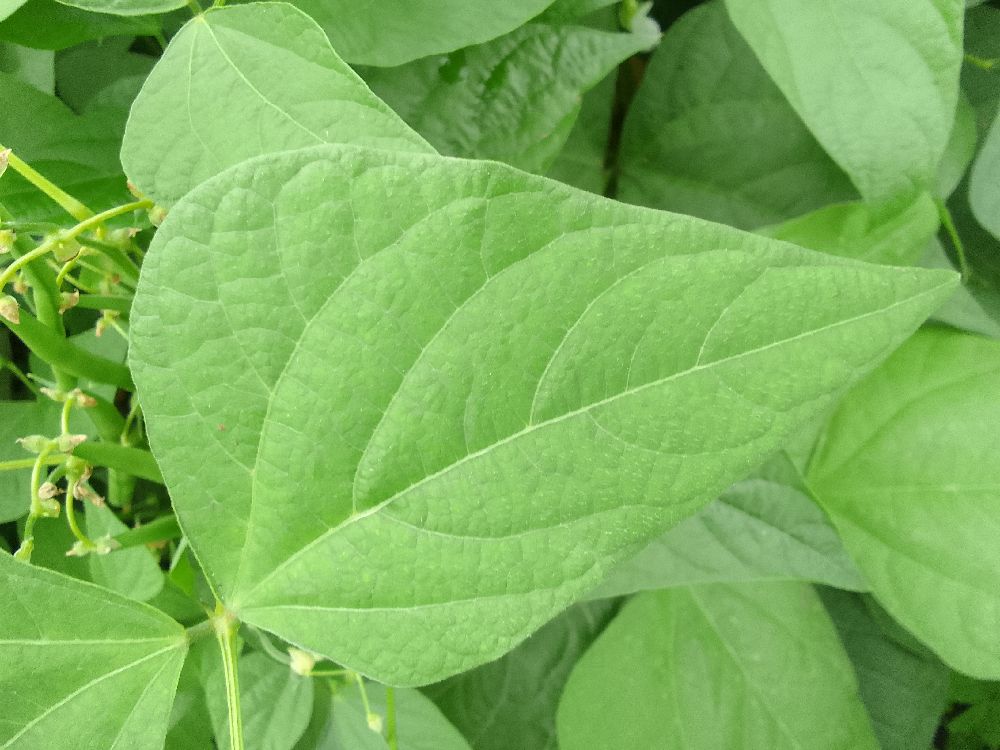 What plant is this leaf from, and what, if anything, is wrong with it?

common bean, healthy
